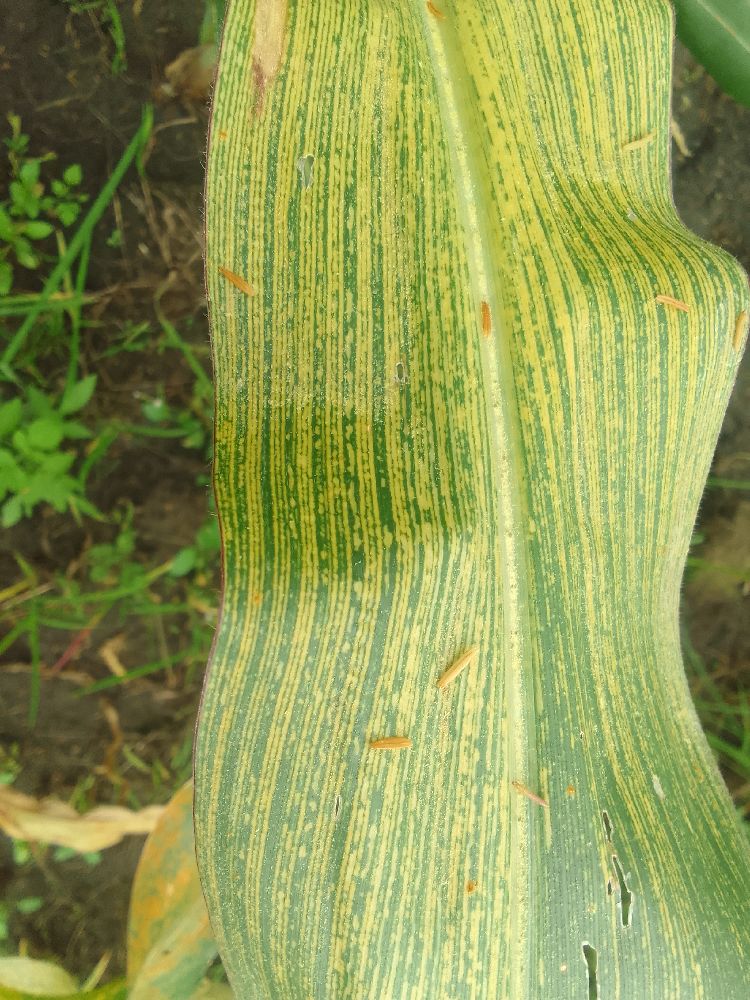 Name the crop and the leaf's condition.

maize, maize streak virus
